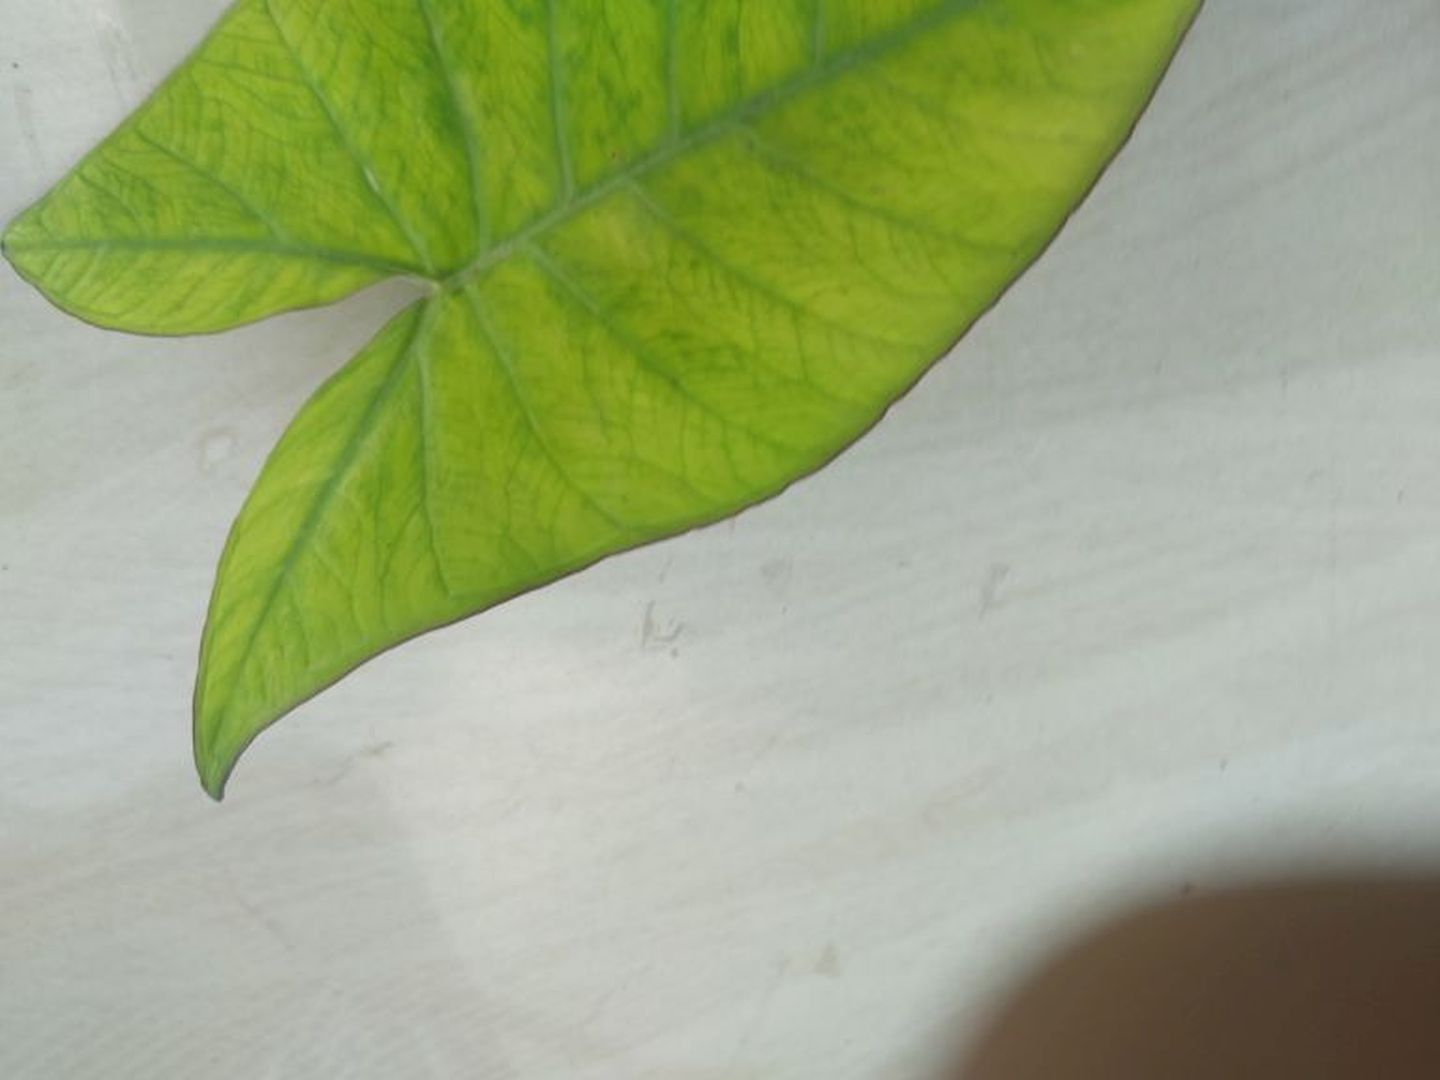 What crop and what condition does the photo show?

taro, mosaic
